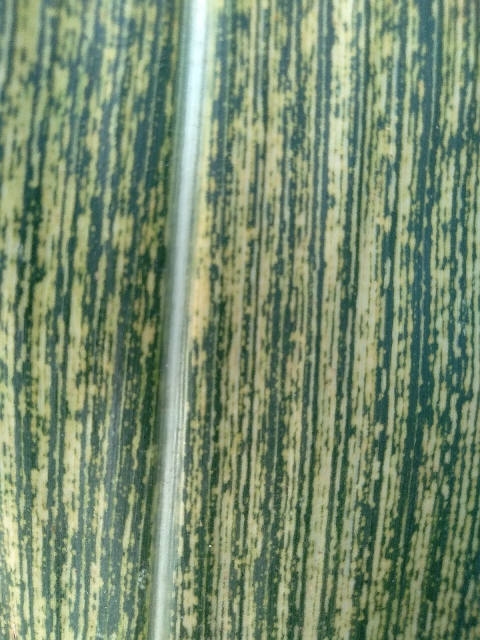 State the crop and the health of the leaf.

maize, maize streak virus
